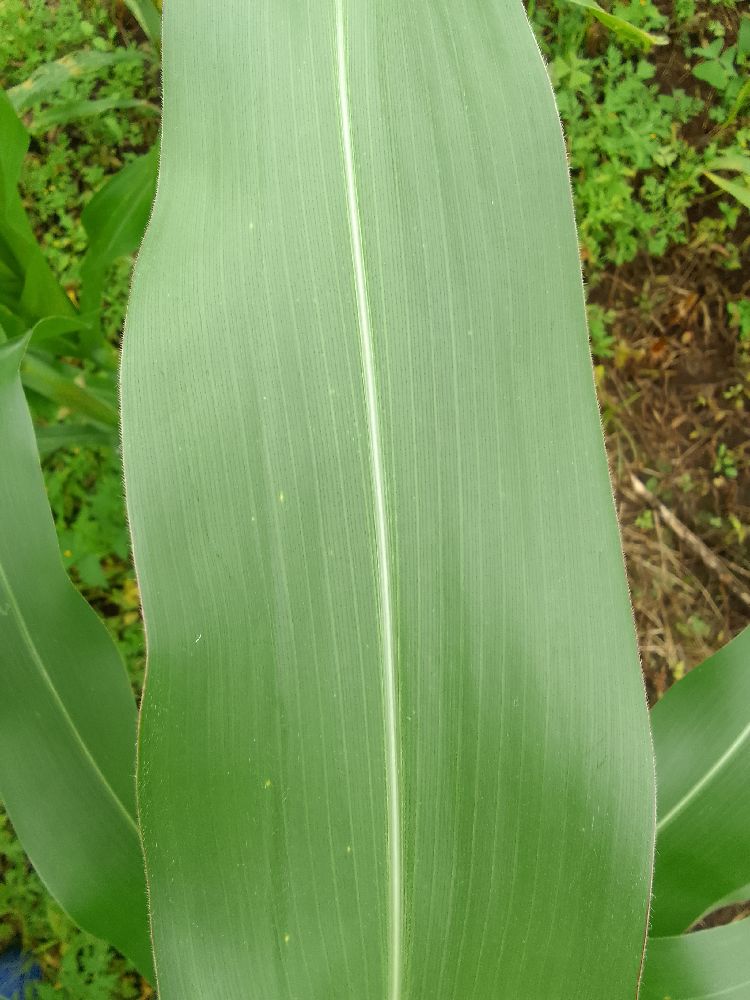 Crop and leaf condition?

maize, healthy
